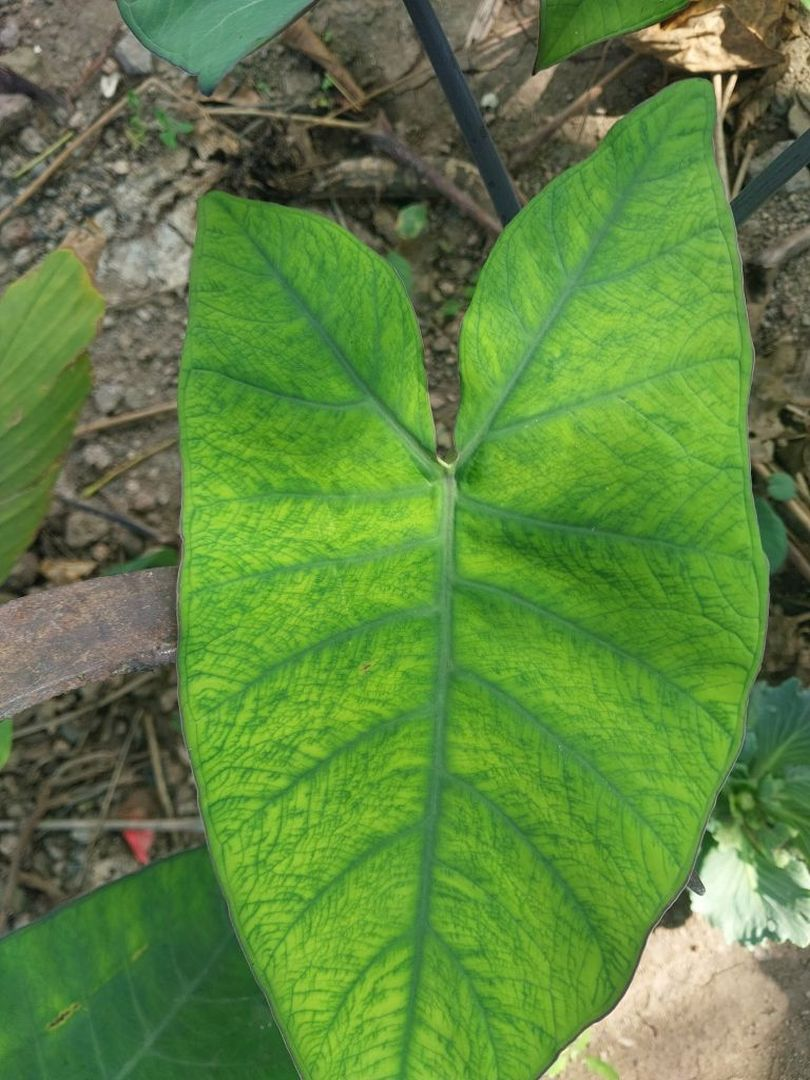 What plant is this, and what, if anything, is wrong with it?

taro, mosaic
